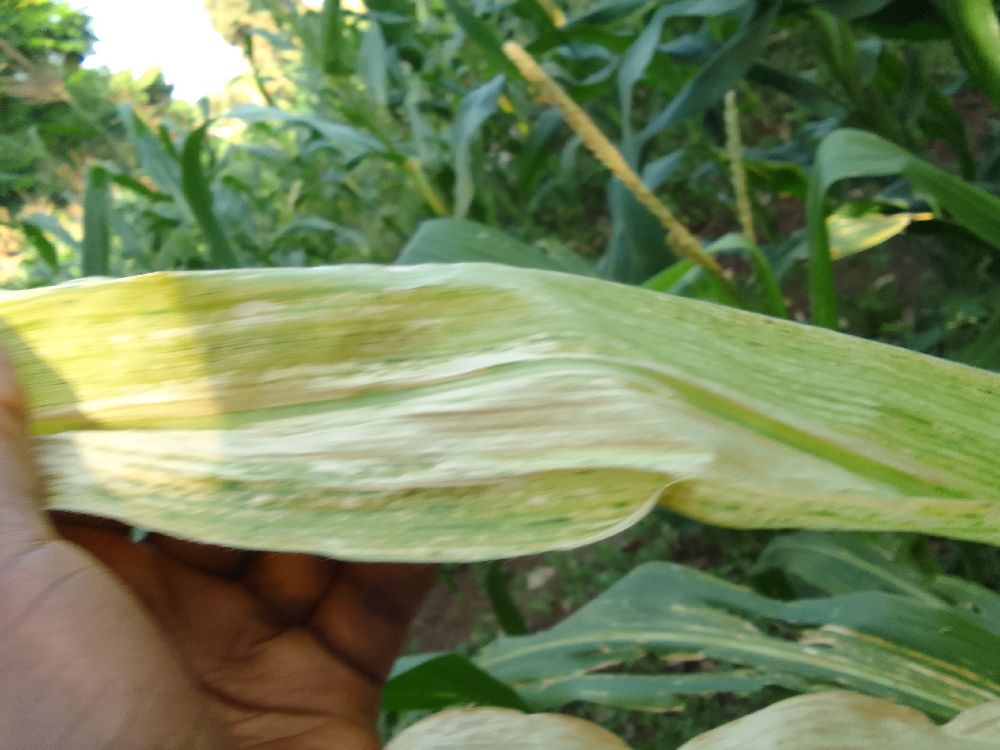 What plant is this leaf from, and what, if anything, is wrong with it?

maize, maize lethal necrosis
